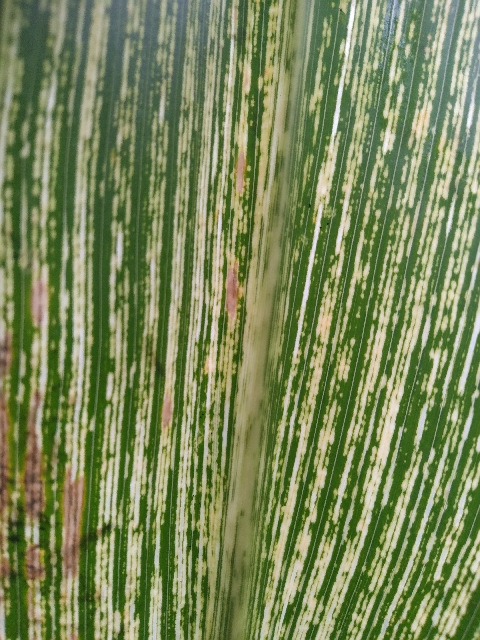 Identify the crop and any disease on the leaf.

maize, maize streak virus
